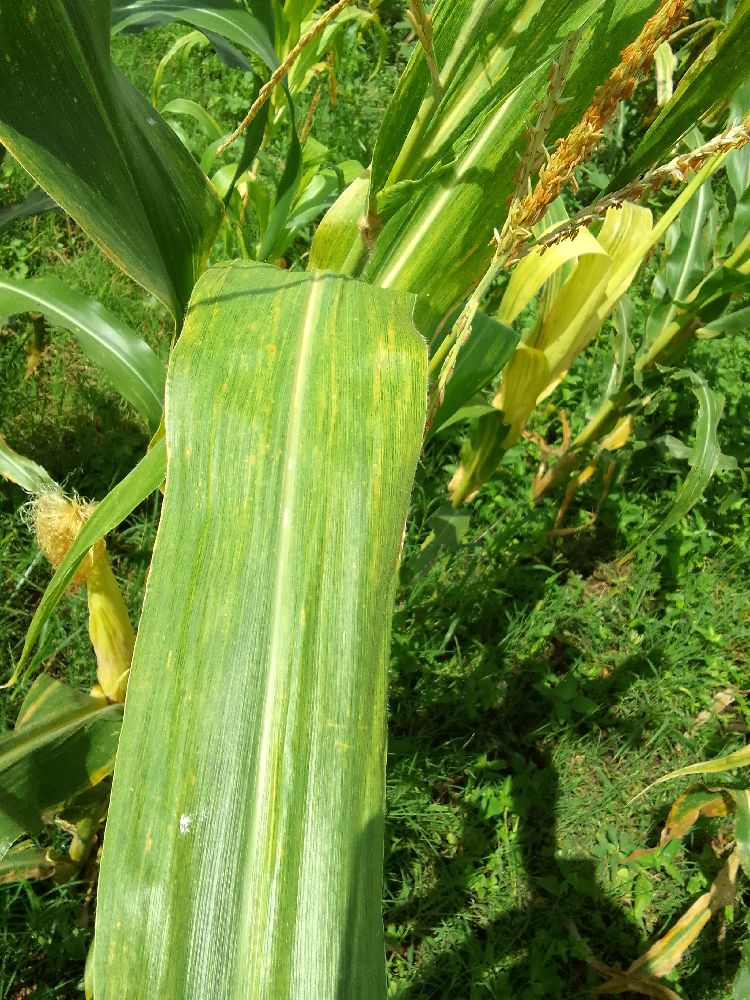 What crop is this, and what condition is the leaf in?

maize, maize lethal necrosis
